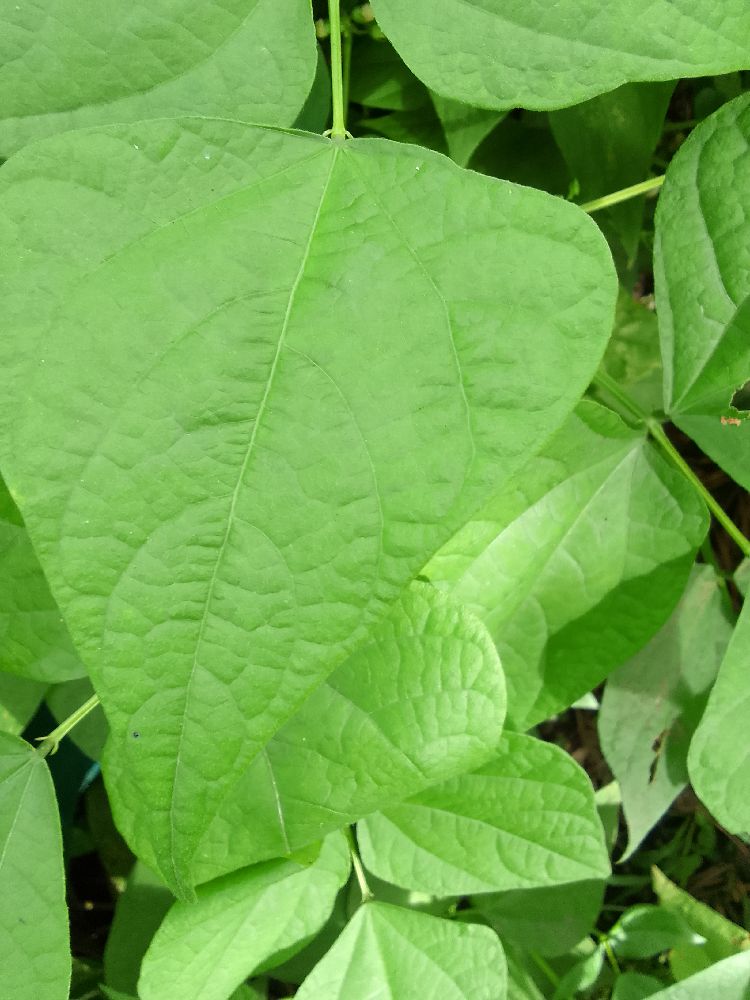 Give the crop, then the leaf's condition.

common bean, healthy
